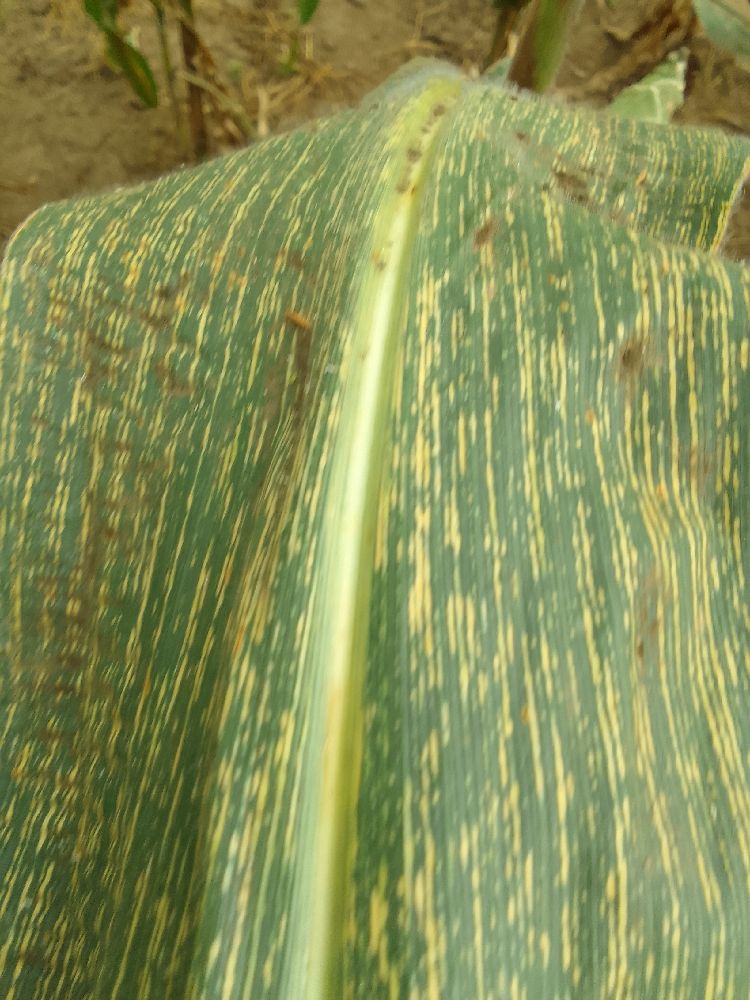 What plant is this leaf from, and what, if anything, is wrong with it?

maize, maize streak virus
